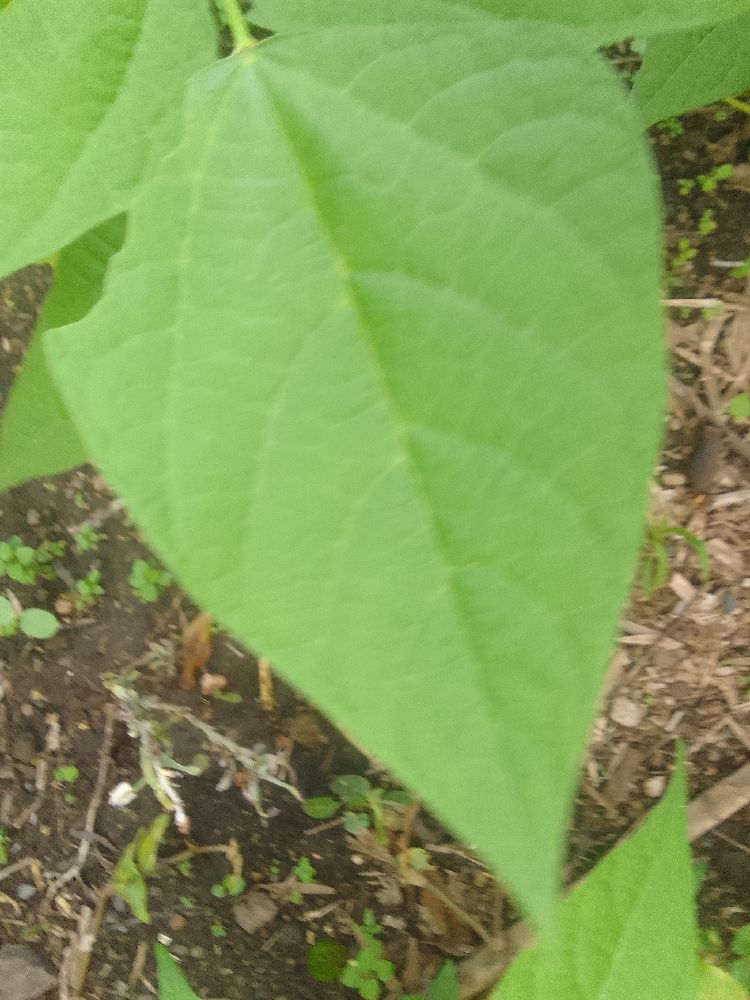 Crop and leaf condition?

common bean, healthy
